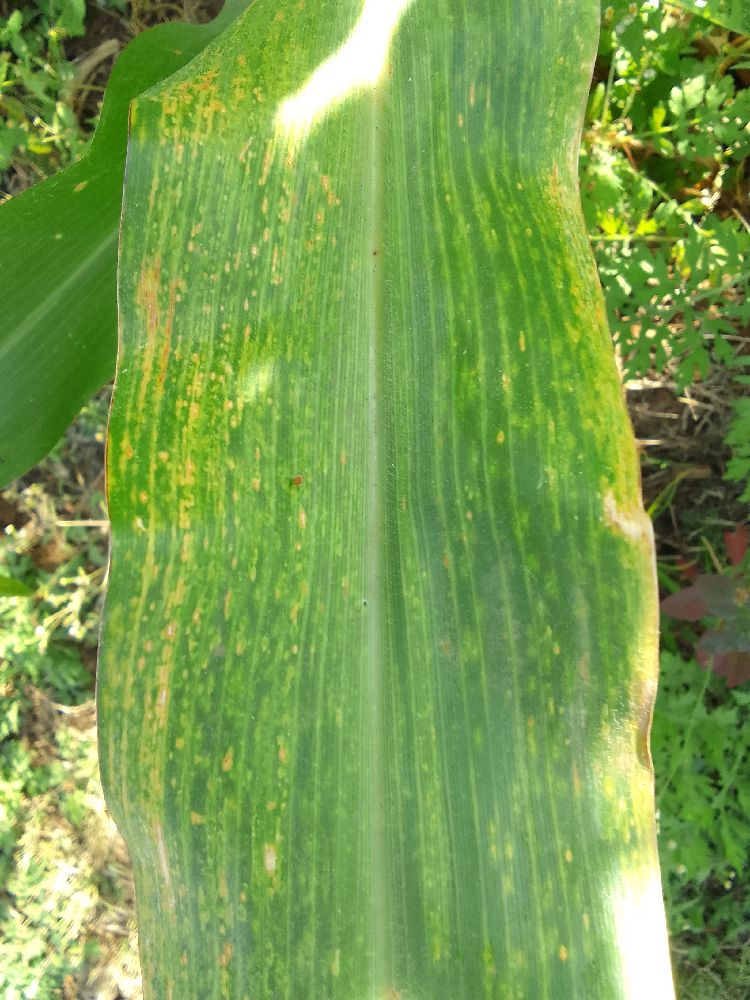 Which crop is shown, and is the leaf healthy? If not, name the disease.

maize, maize lethal necrosis
